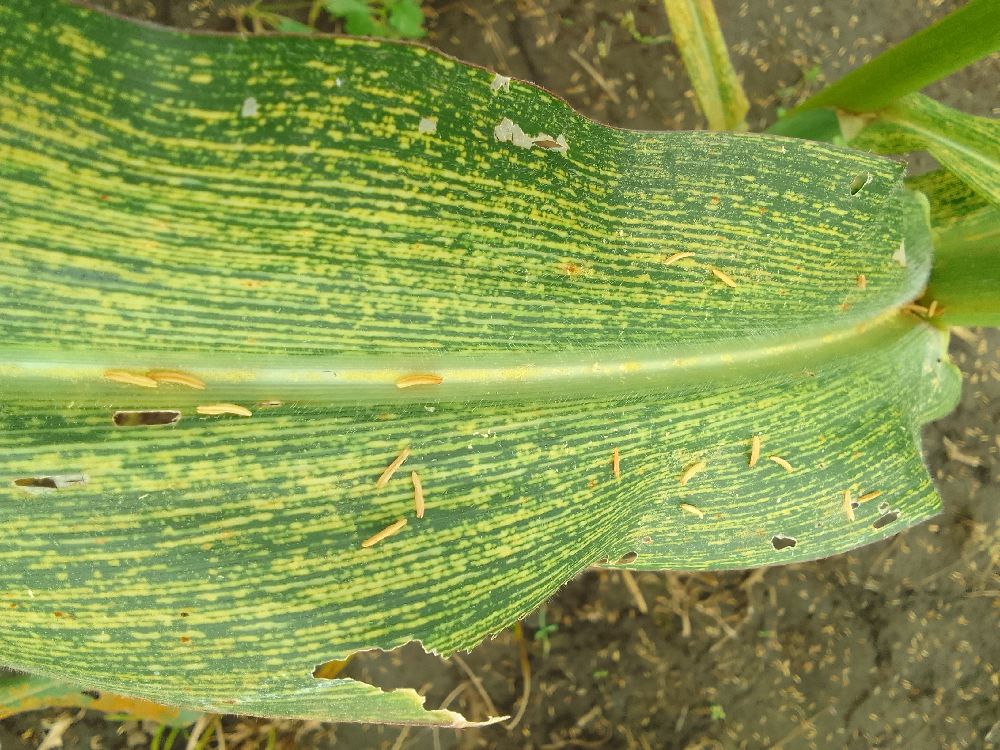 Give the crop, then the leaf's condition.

maize, maize streak virus
